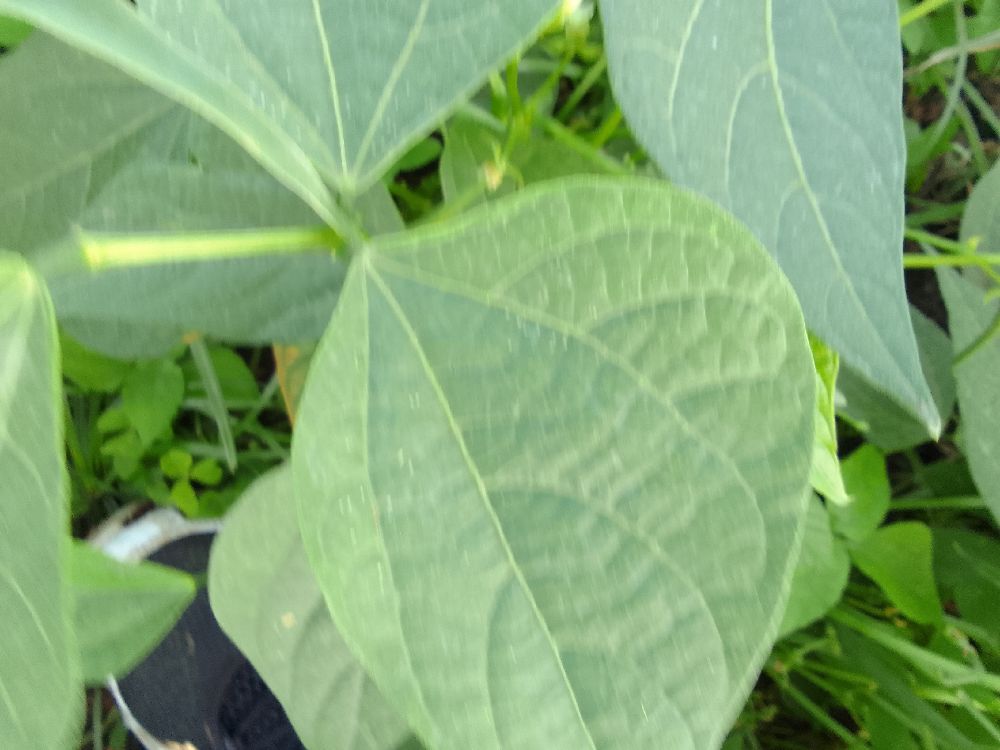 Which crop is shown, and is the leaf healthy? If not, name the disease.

common bean, healthy
